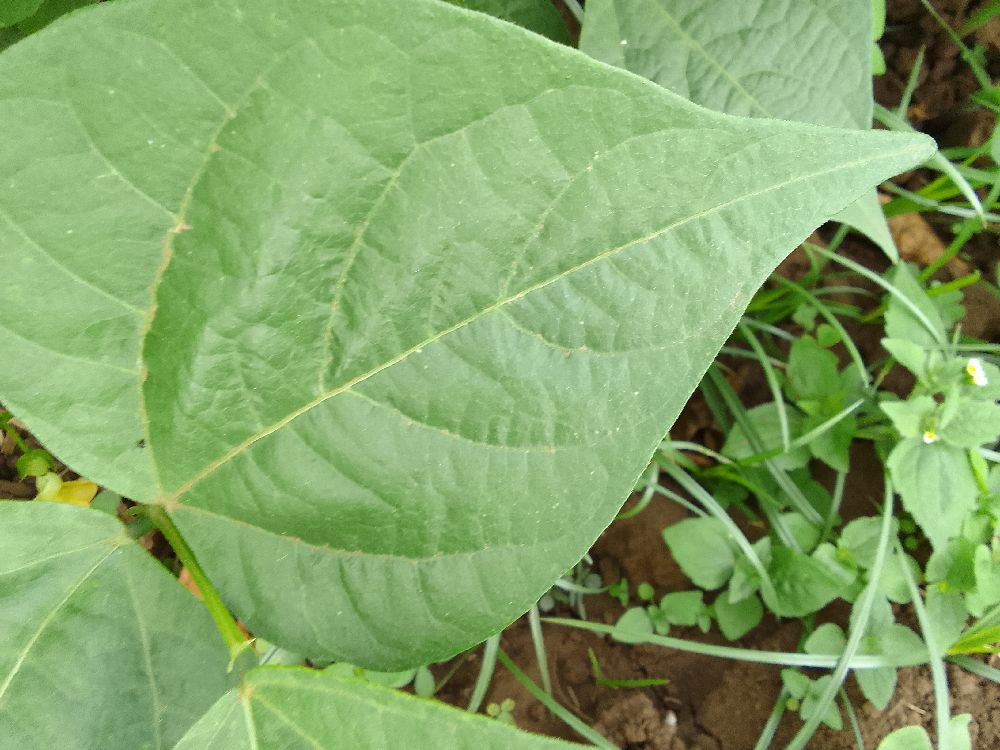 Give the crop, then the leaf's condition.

common bean, healthy
